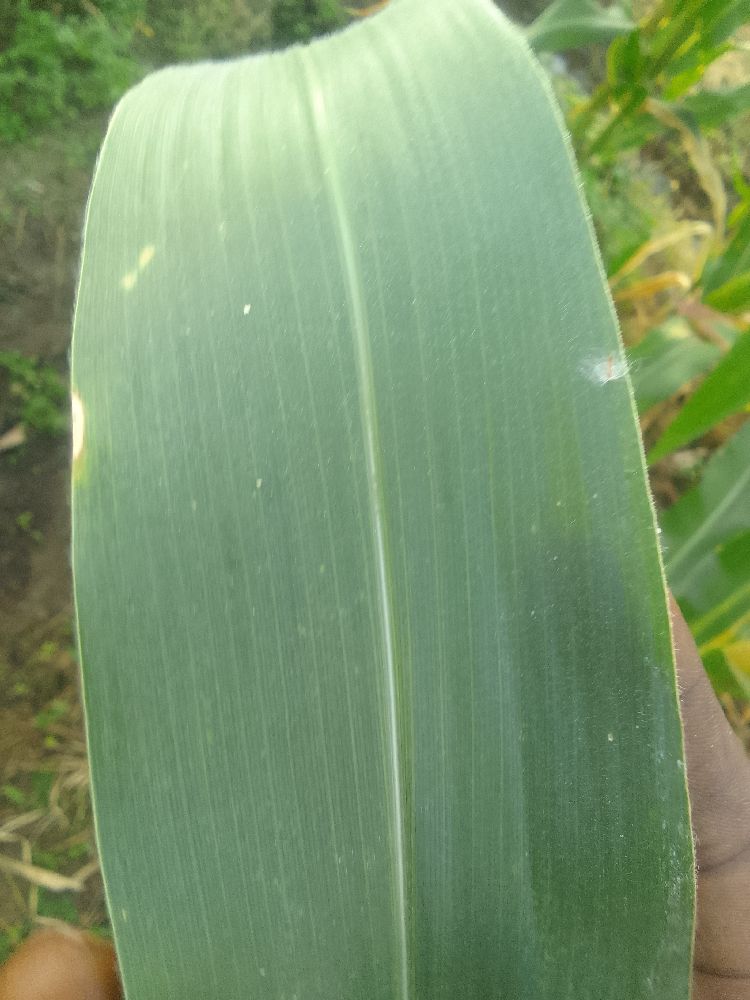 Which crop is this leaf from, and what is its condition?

maize, healthy
